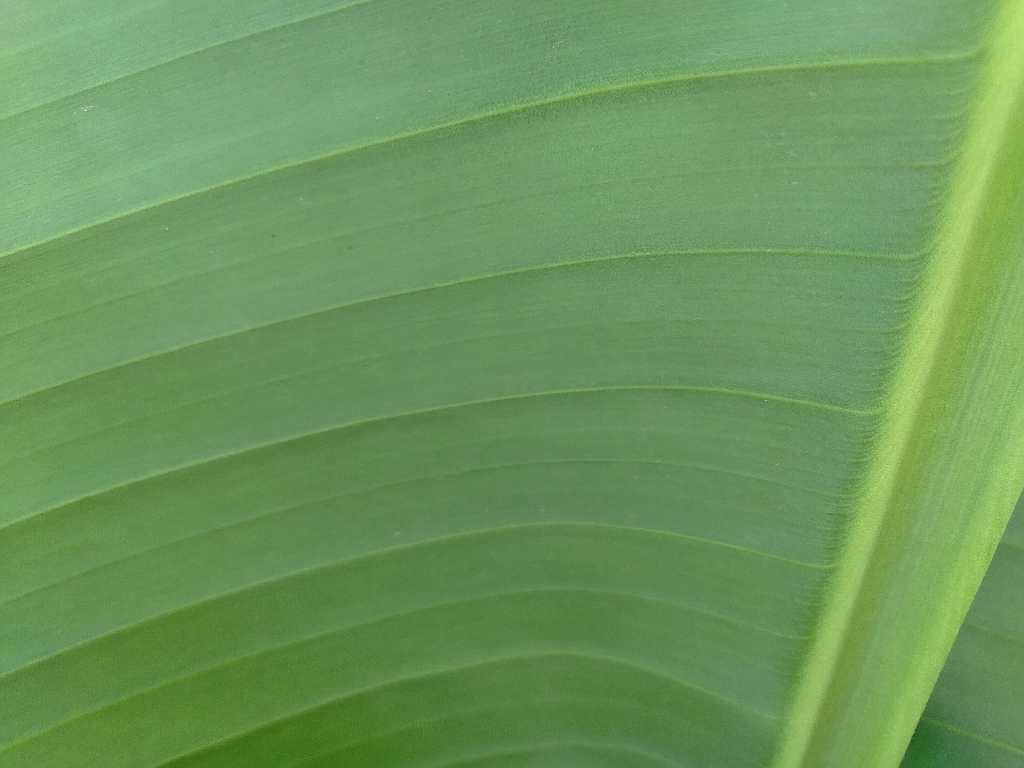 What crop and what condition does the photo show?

banana, healthy
